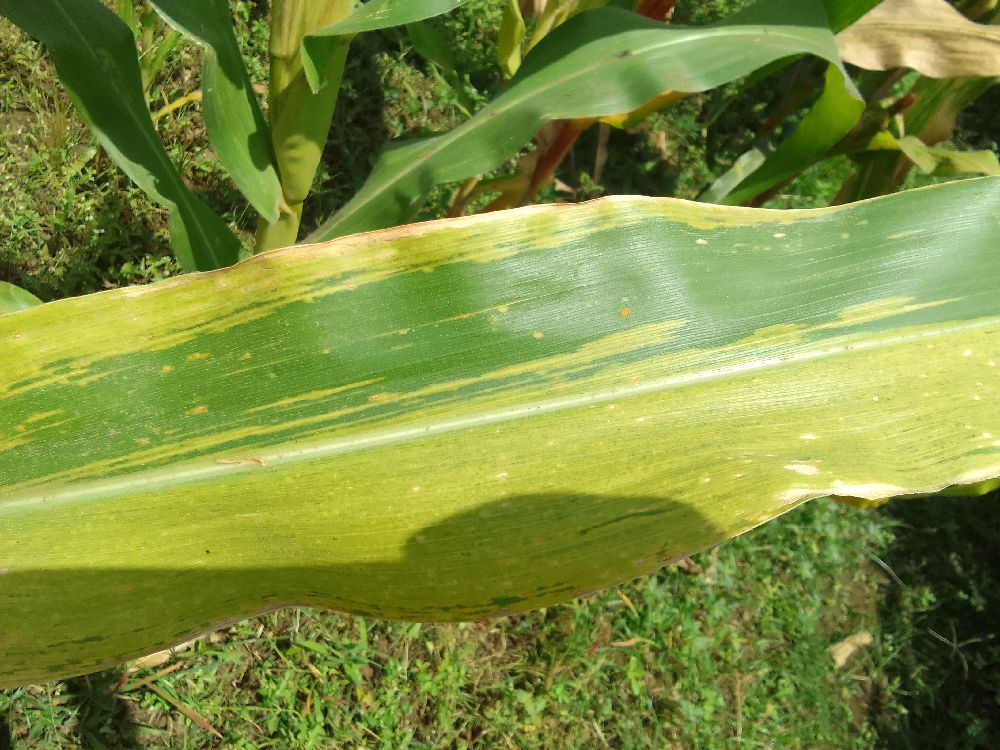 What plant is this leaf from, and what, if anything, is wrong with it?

maize, maize lethal necrosis
